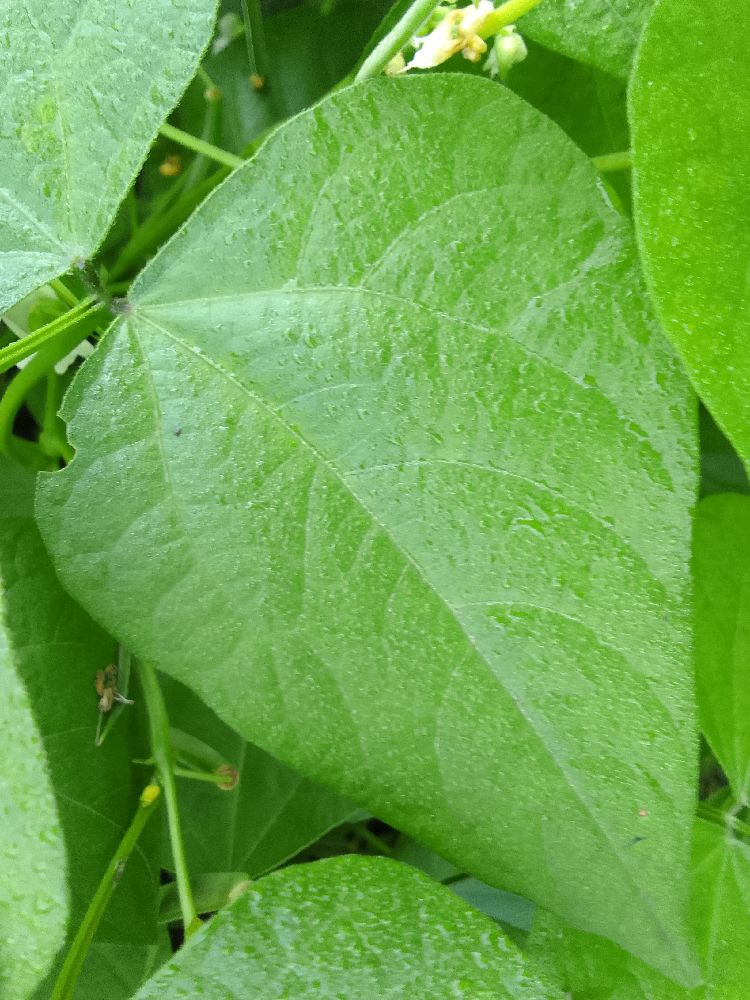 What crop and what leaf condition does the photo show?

common bean, healthy
